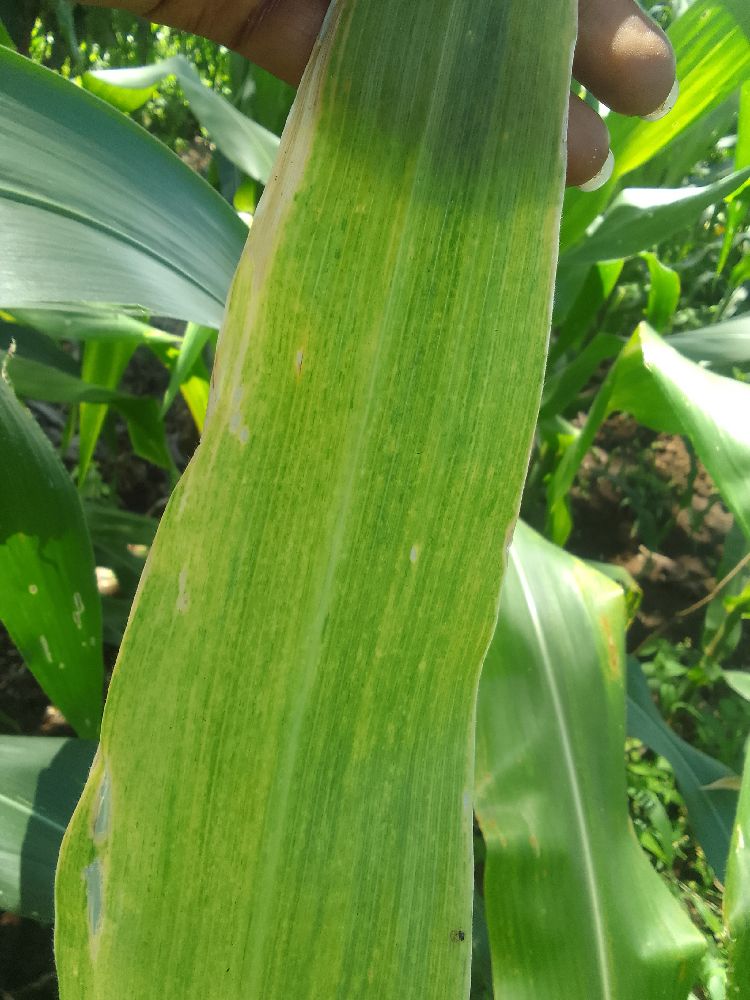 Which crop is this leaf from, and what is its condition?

maize, maize lethal necrosis
